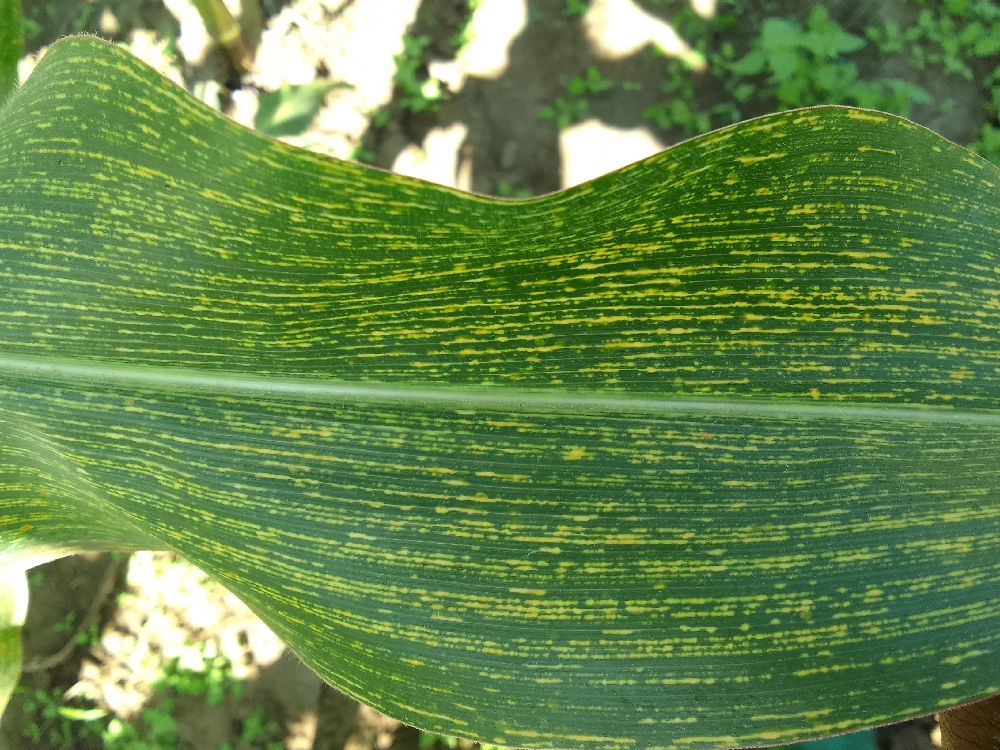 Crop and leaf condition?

maize, maize streak virus
